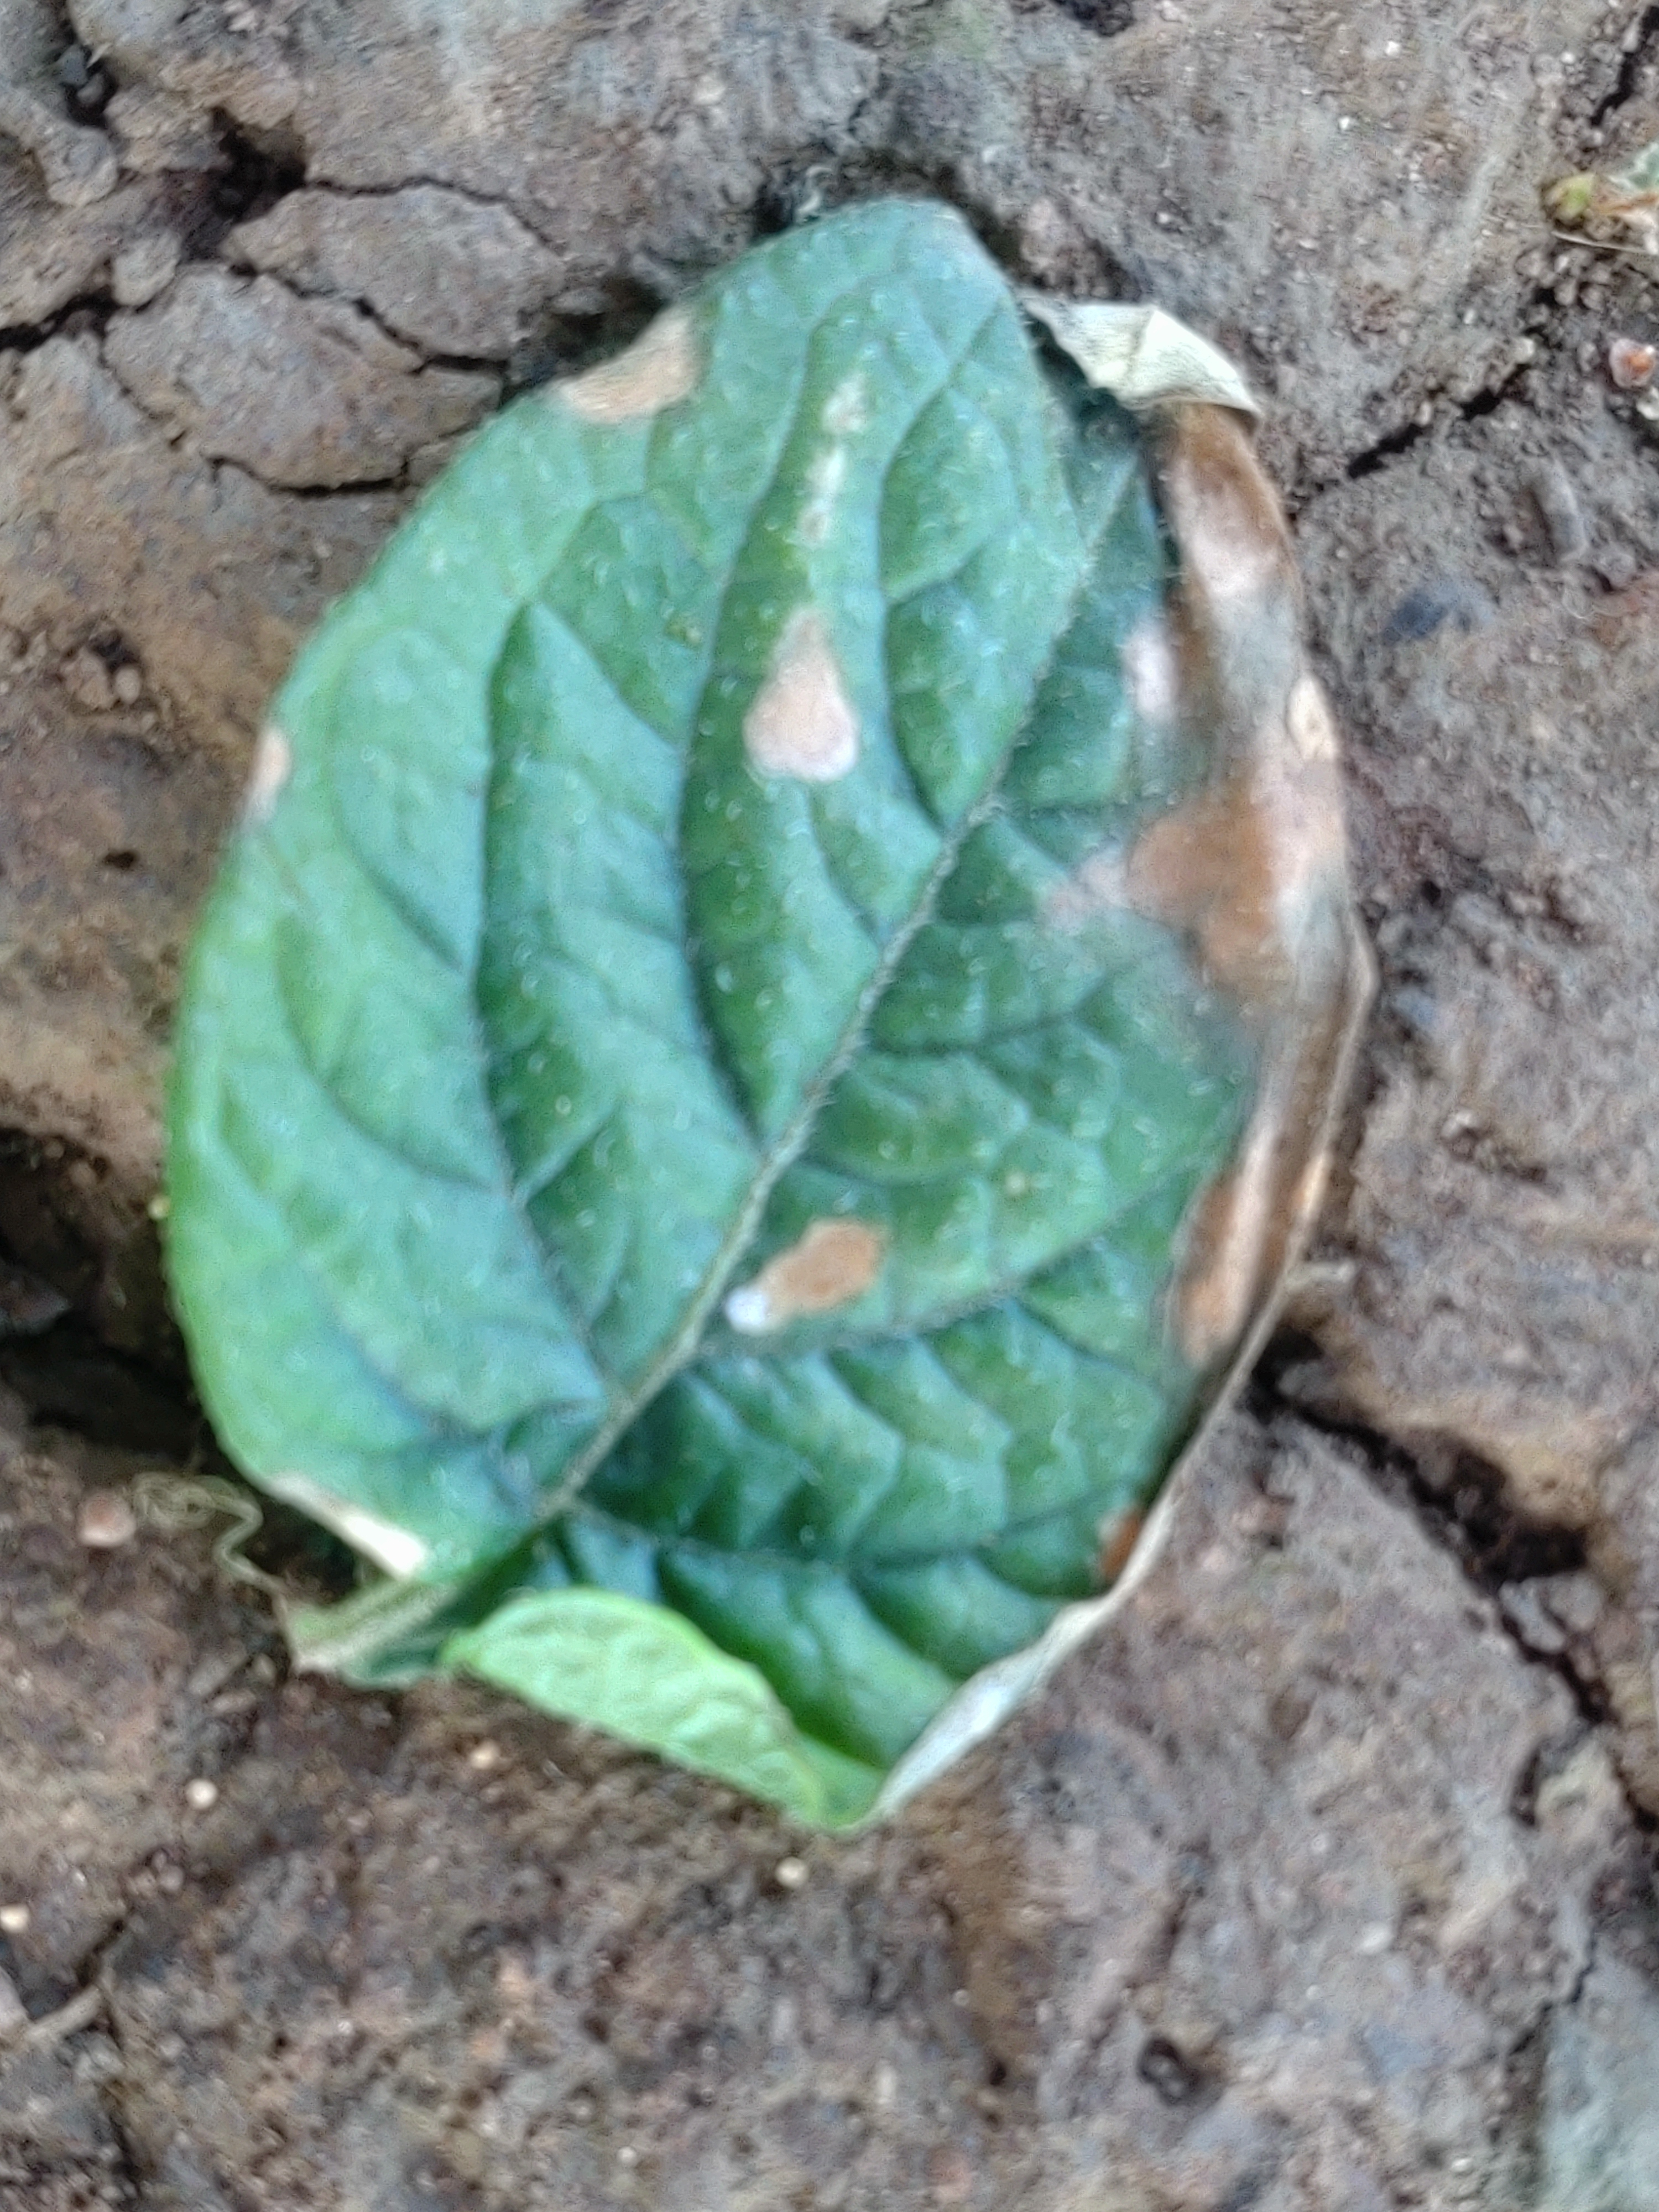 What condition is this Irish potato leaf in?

early blight
